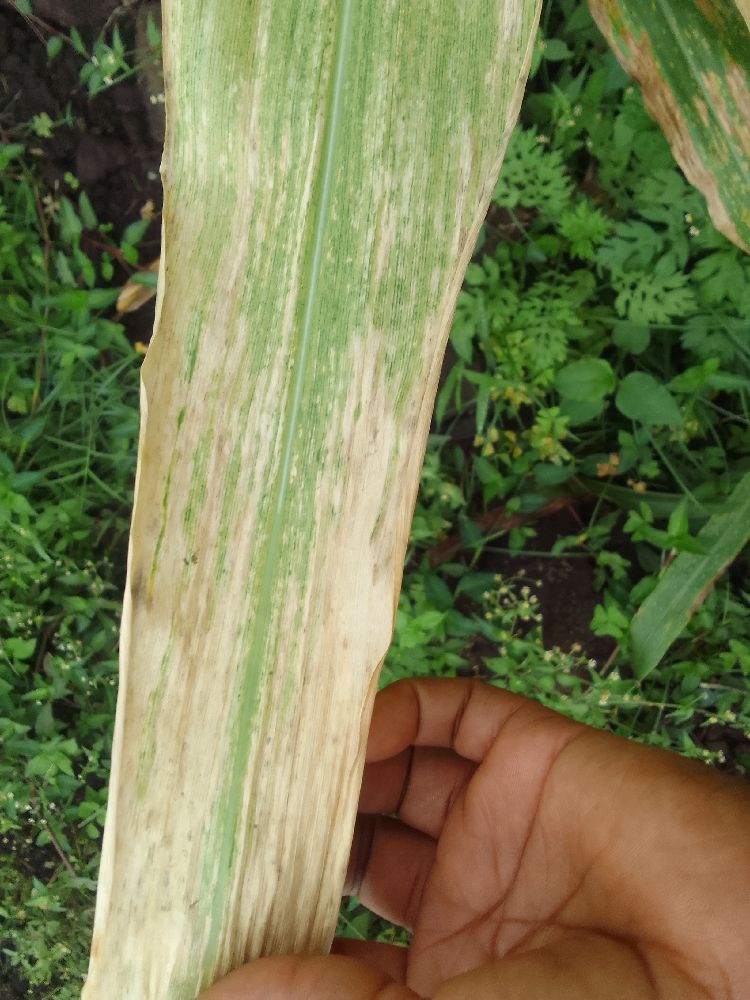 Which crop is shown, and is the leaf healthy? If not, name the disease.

maize, maize lethal necrosis
